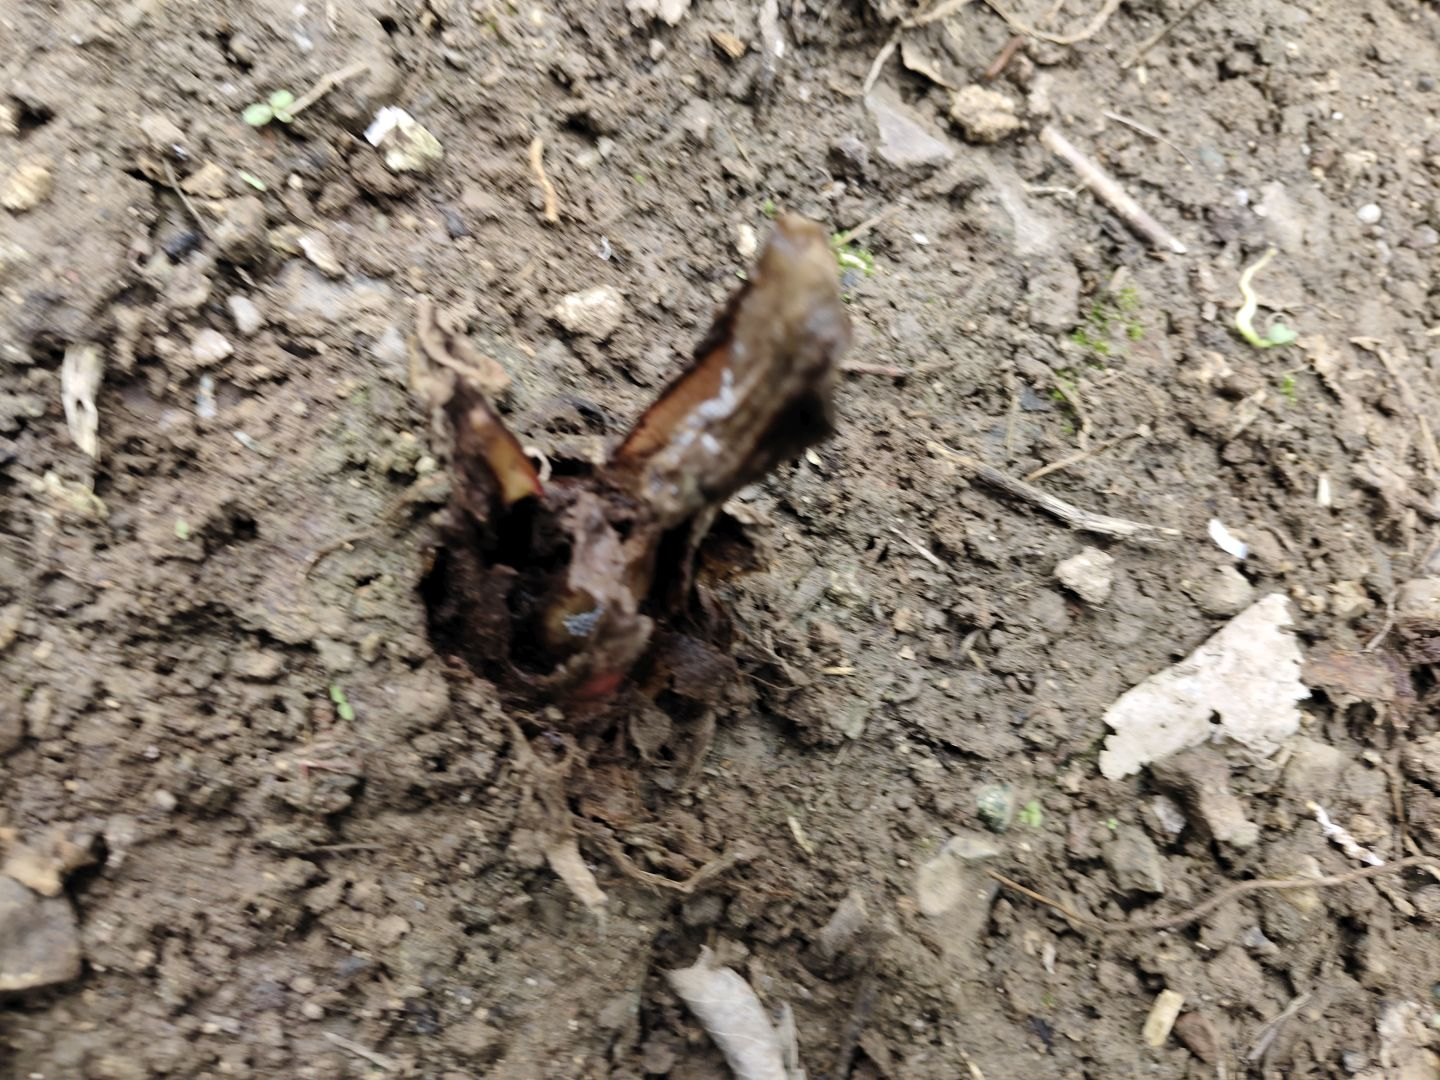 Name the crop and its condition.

taro, root rot
